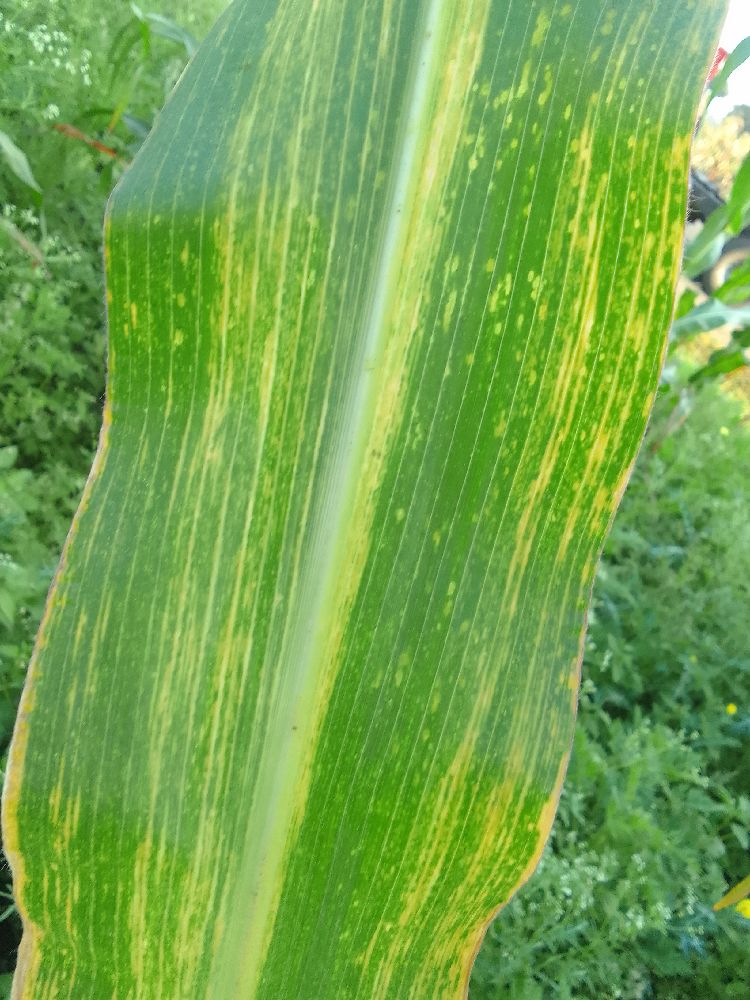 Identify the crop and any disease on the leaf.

maize, healthy
